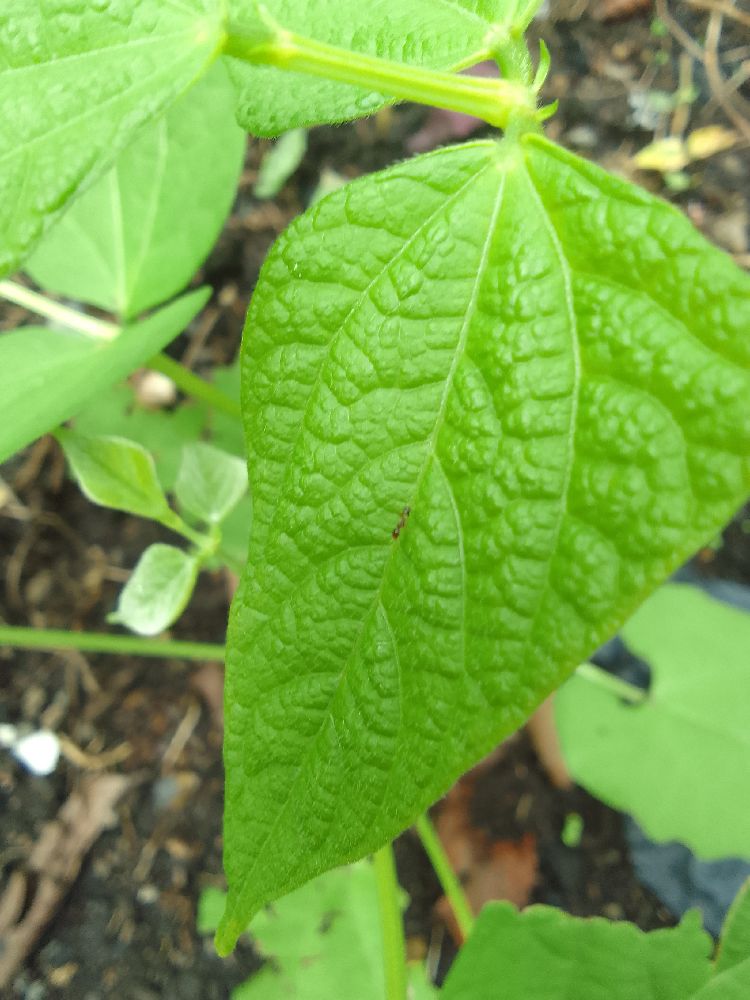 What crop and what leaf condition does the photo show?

common bean, healthy
